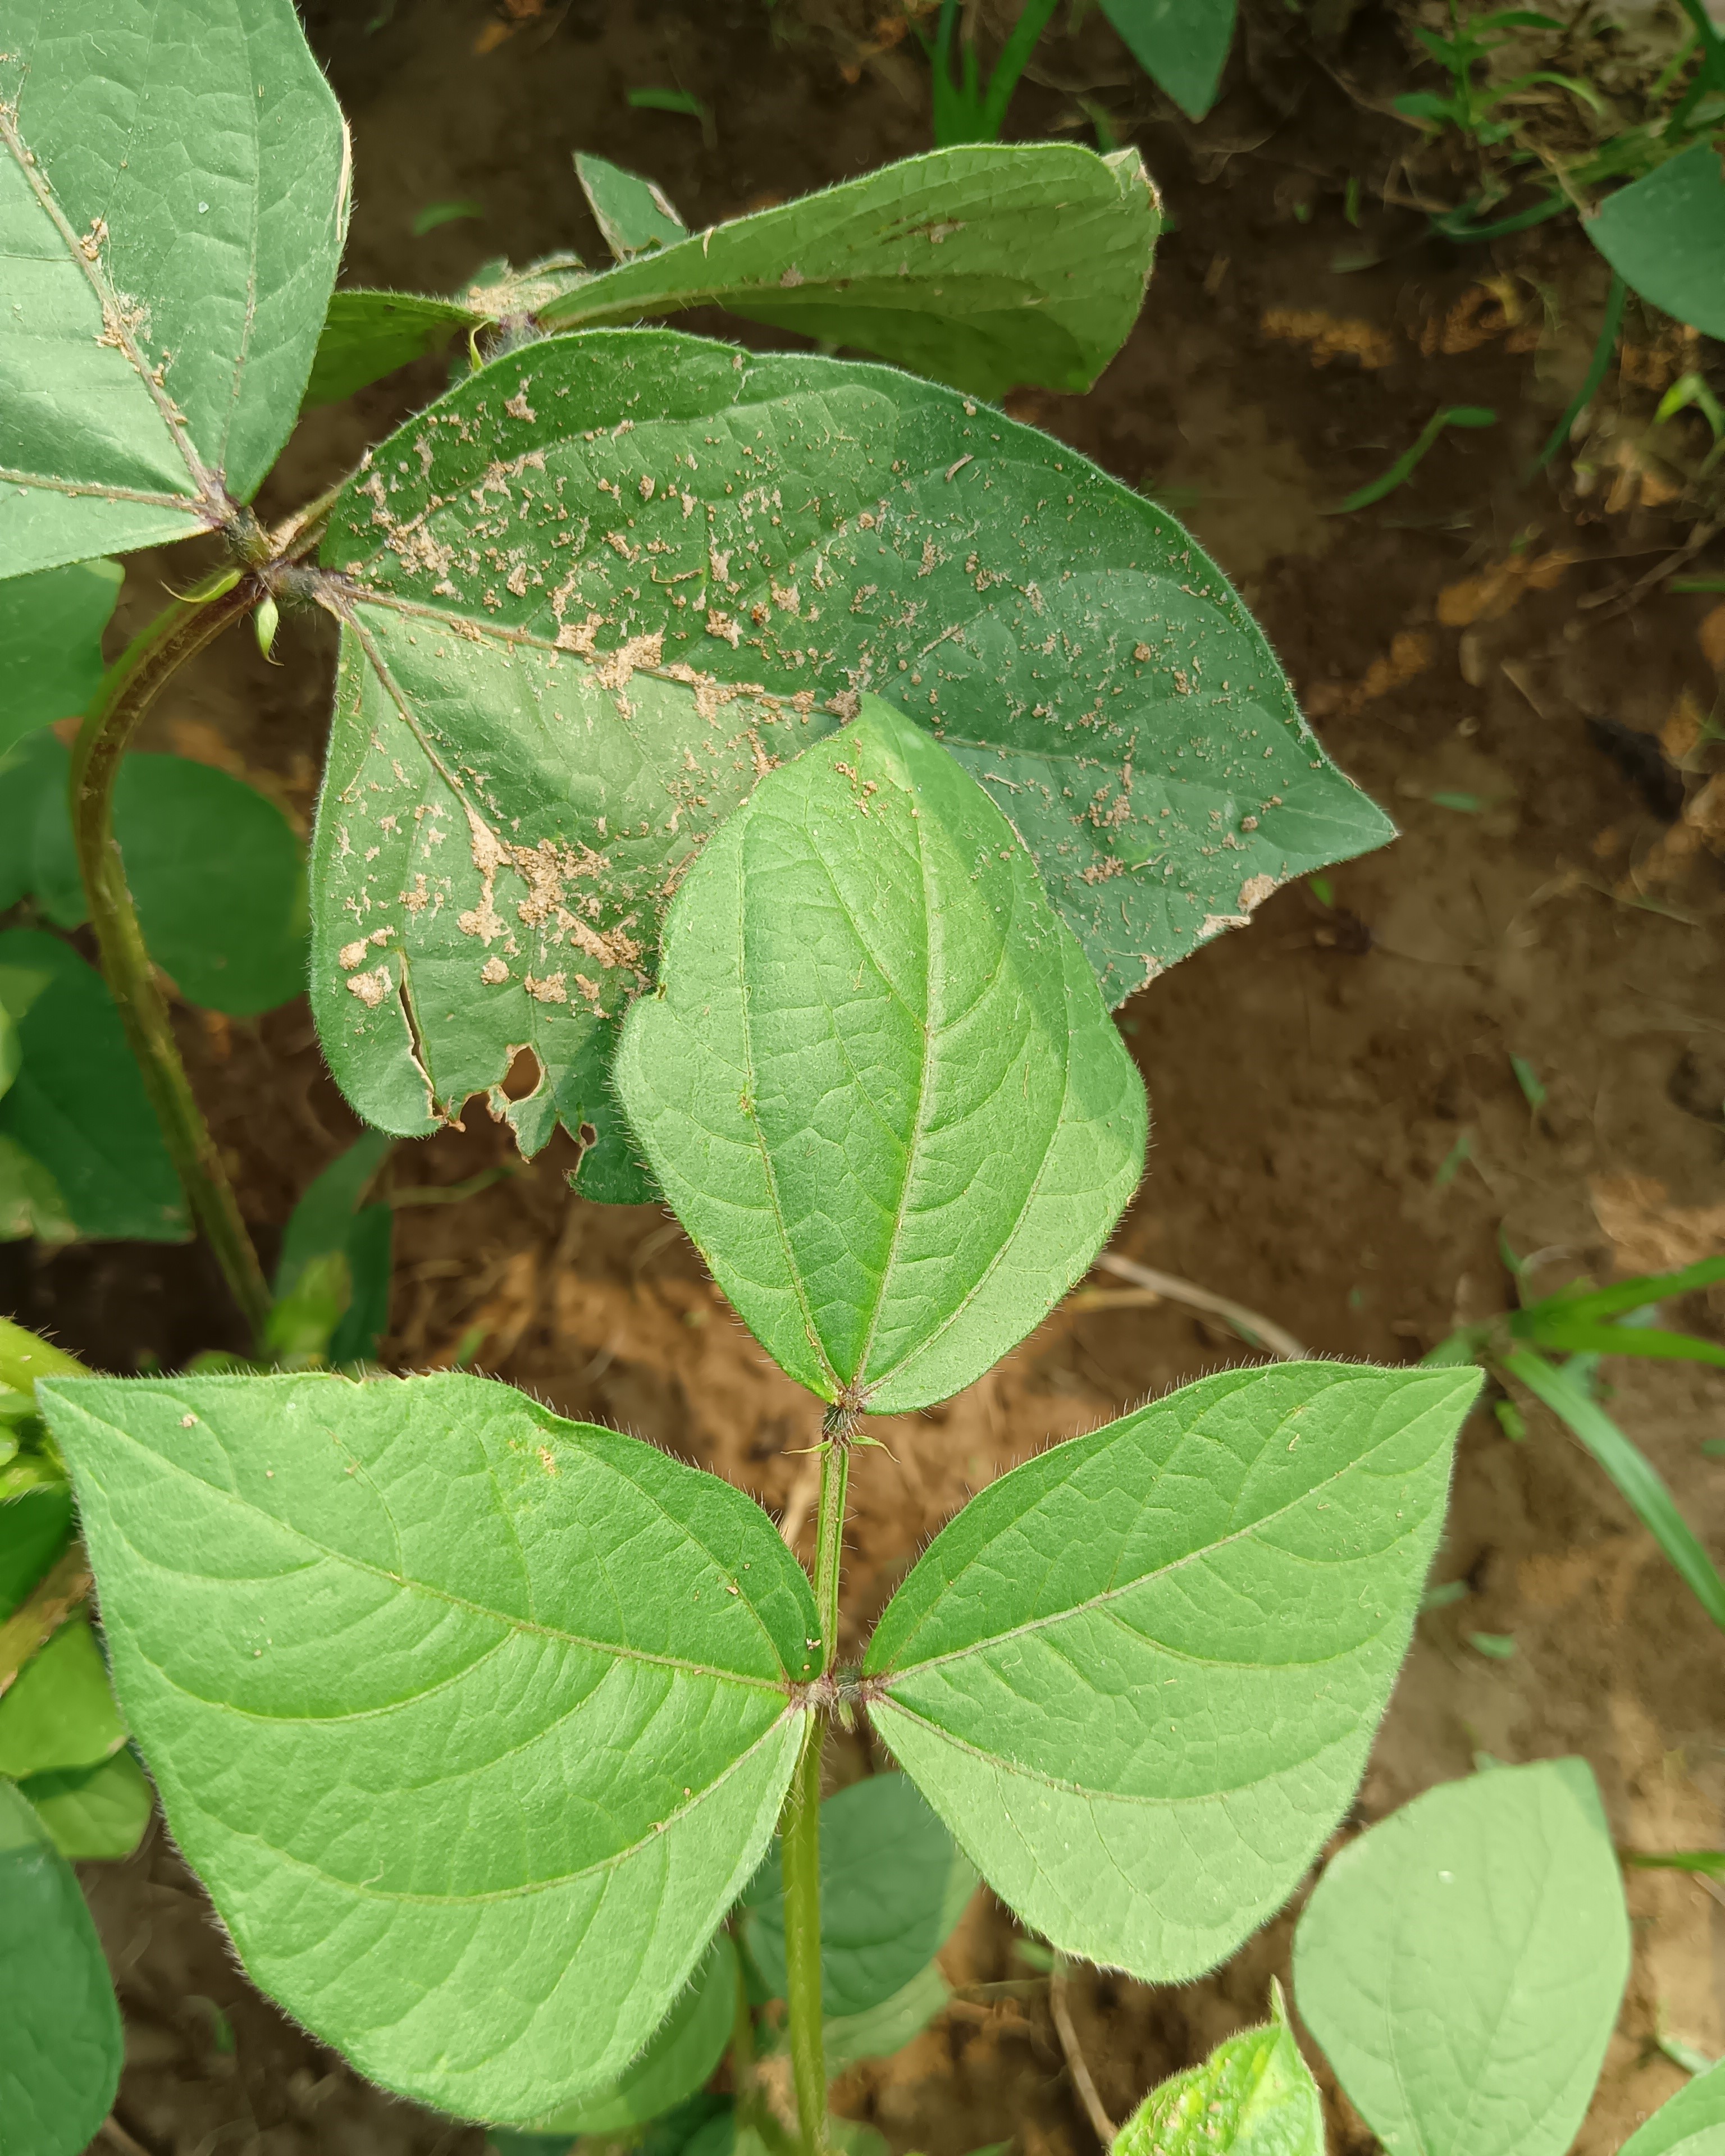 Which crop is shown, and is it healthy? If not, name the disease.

mungbean, healthy
